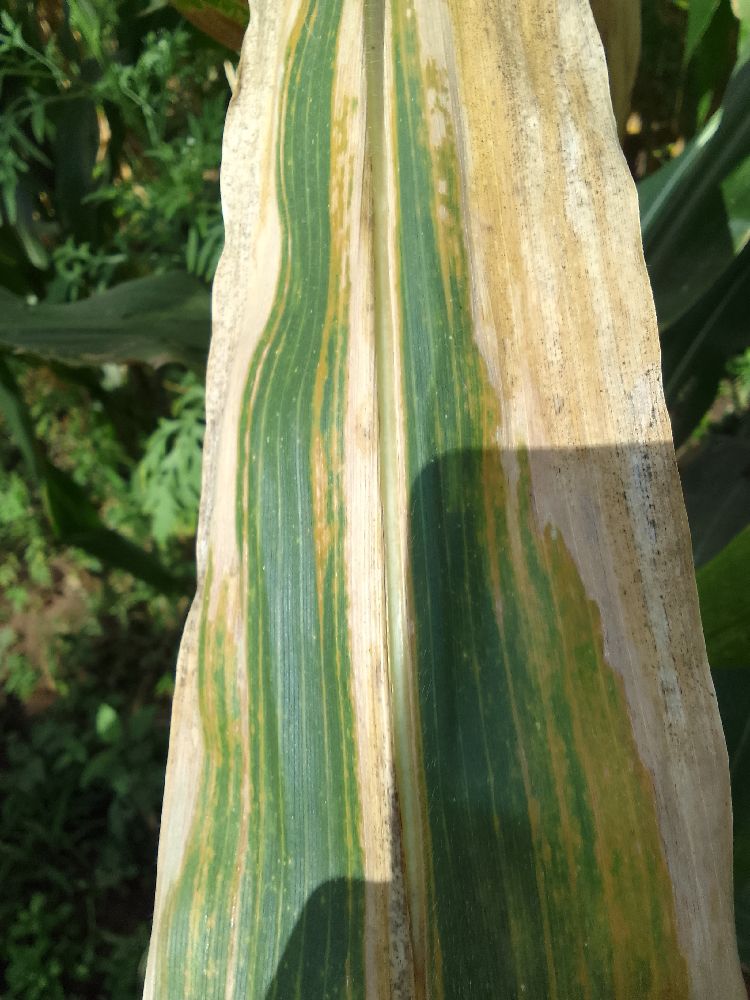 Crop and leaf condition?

maize, maize lethal necrosis
